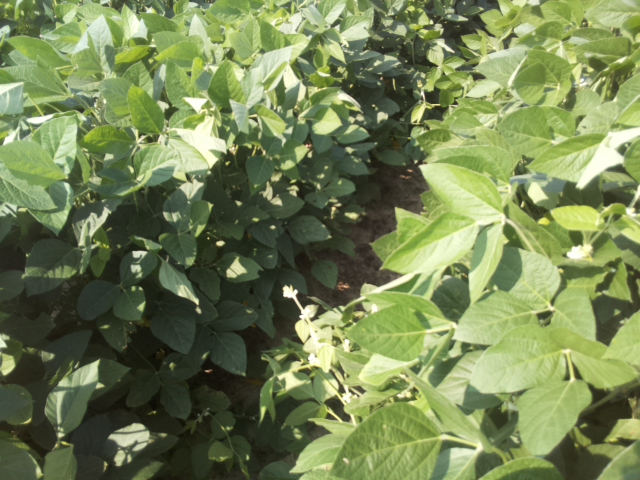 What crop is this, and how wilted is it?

soybean, leaves with no wilting
